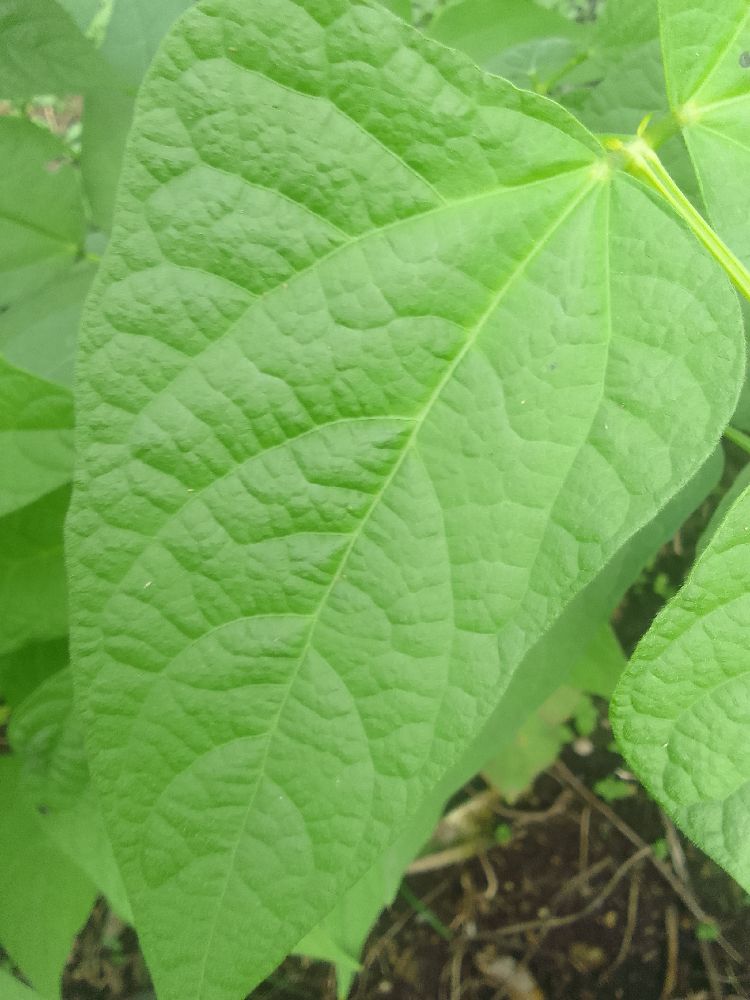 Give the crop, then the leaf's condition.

common bean, healthy
